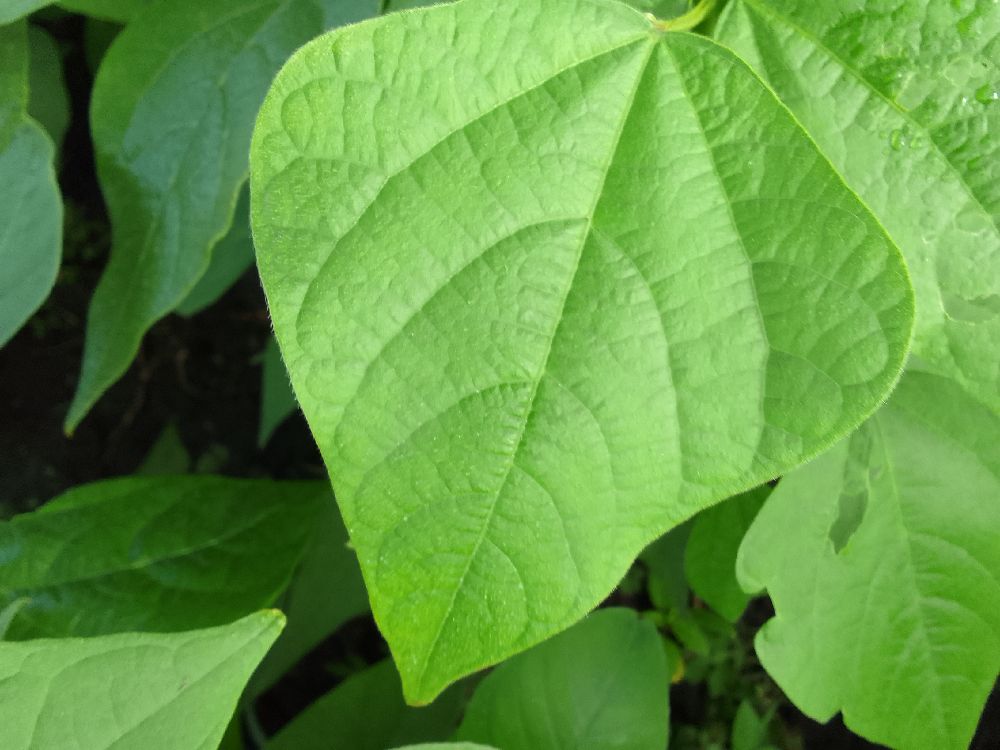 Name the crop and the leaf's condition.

common bean, healthy
